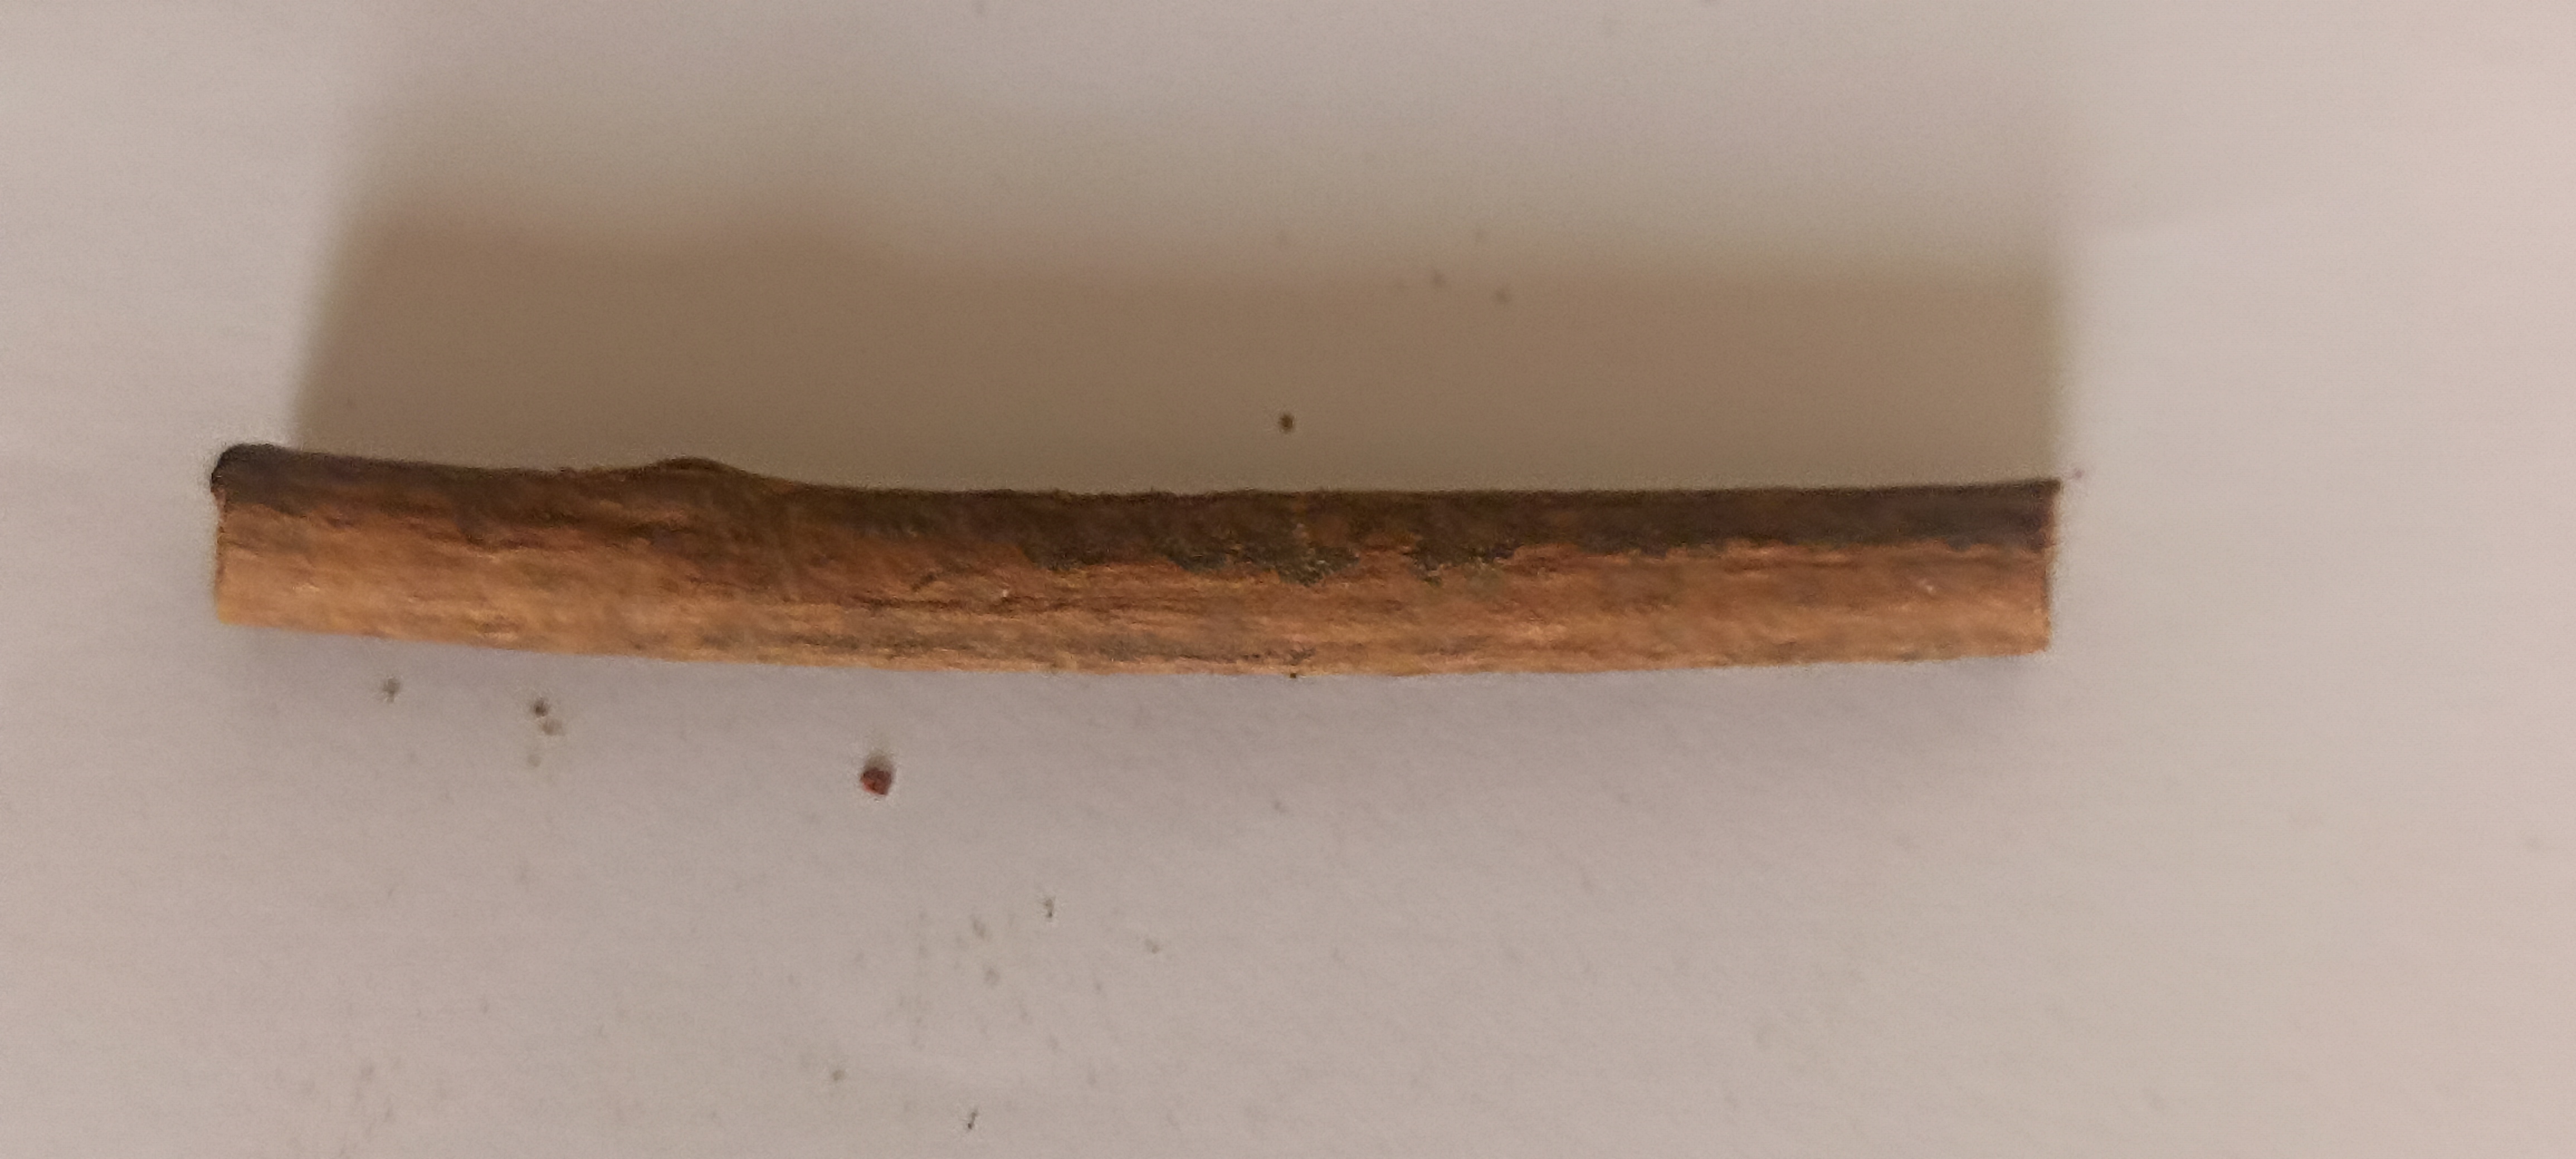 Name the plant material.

manjistha
